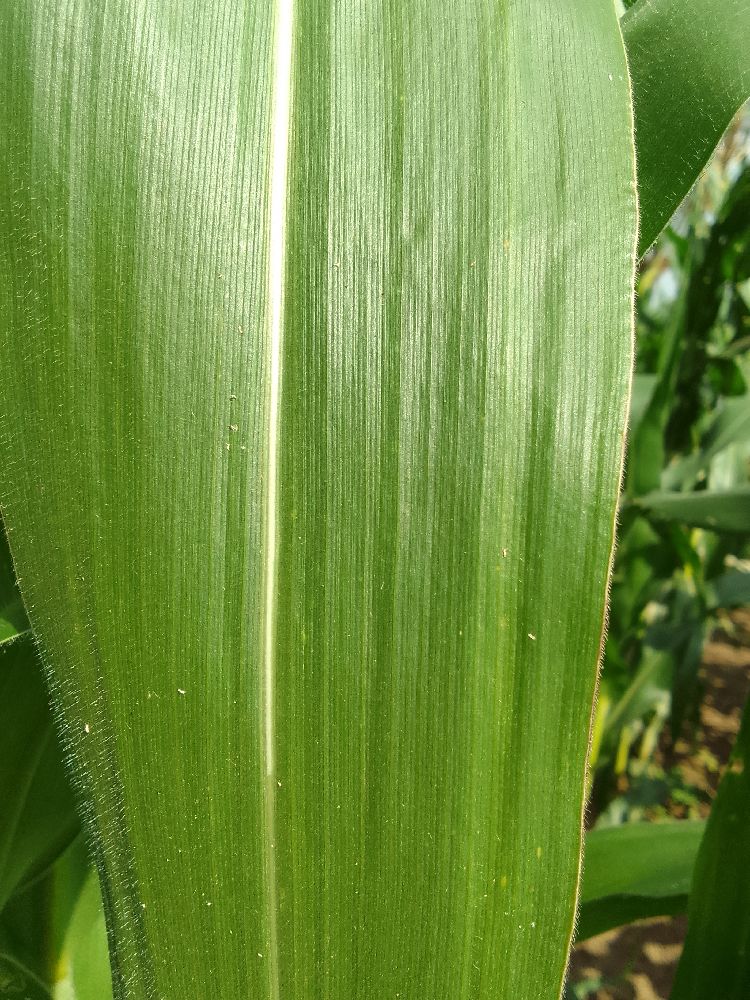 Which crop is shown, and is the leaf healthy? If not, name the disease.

maize, healthy
